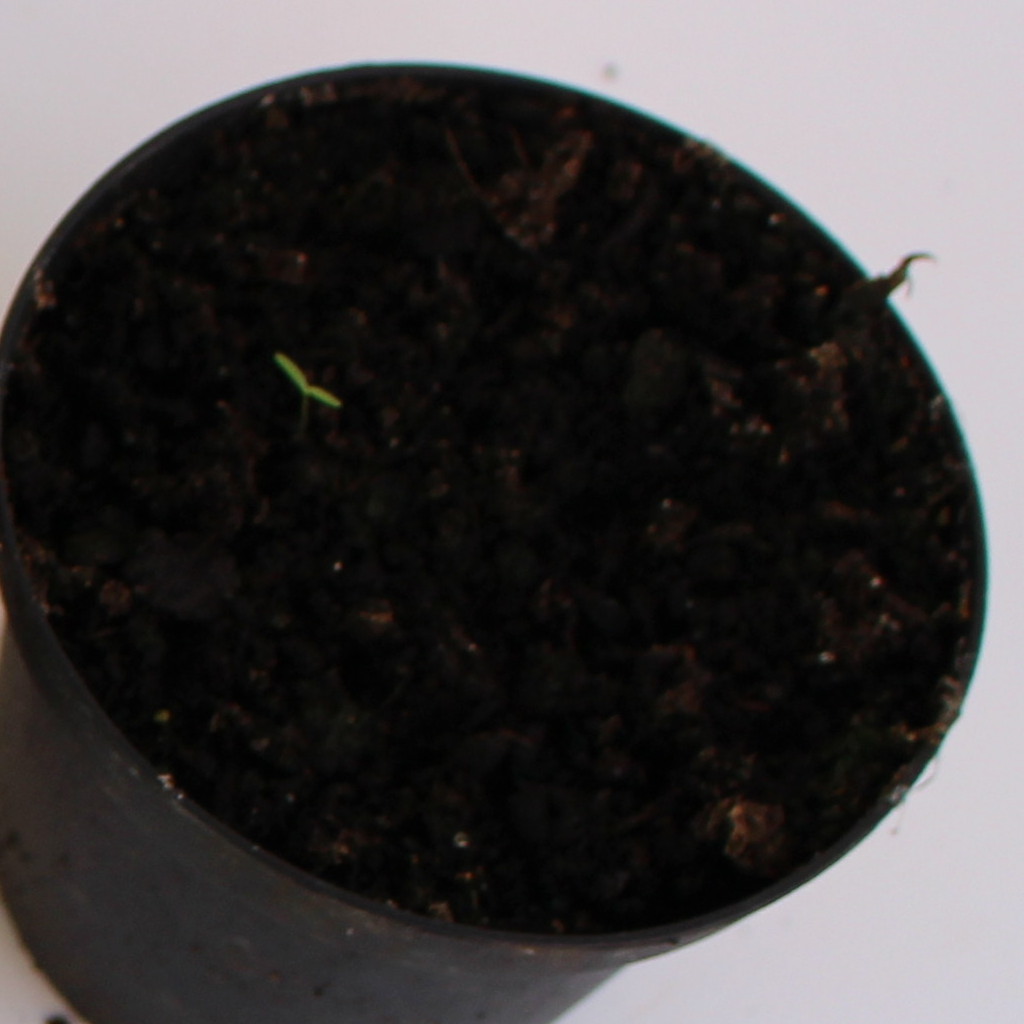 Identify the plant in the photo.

Papaver rhoeas
